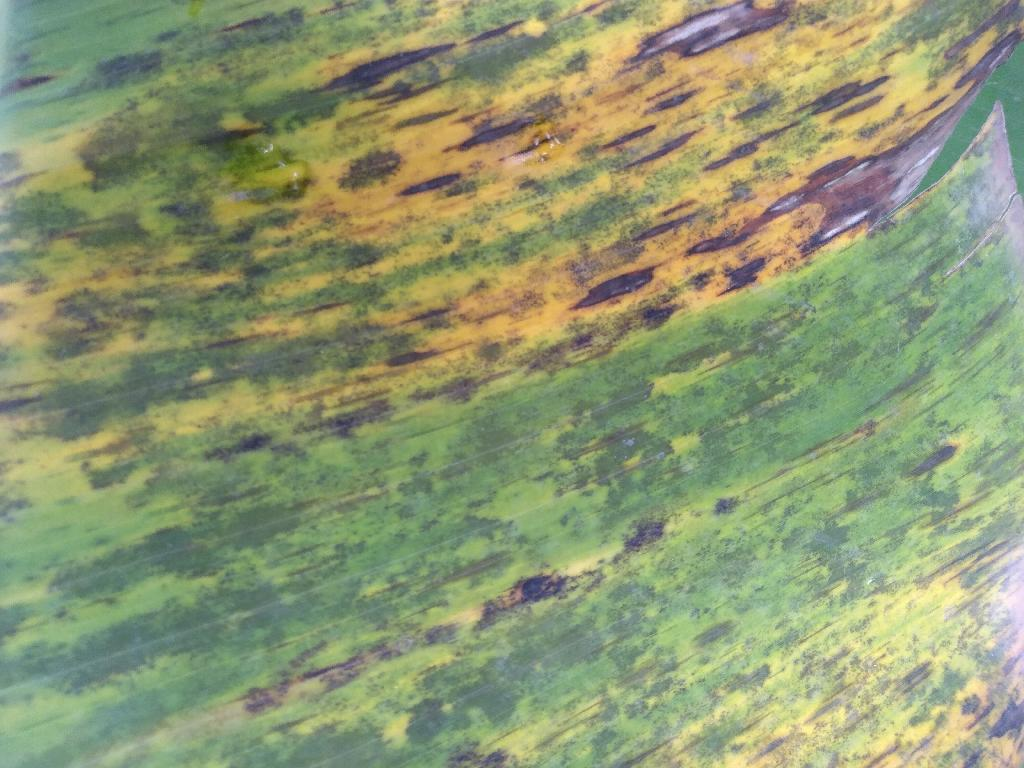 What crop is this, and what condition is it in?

banana, black sigatoka
